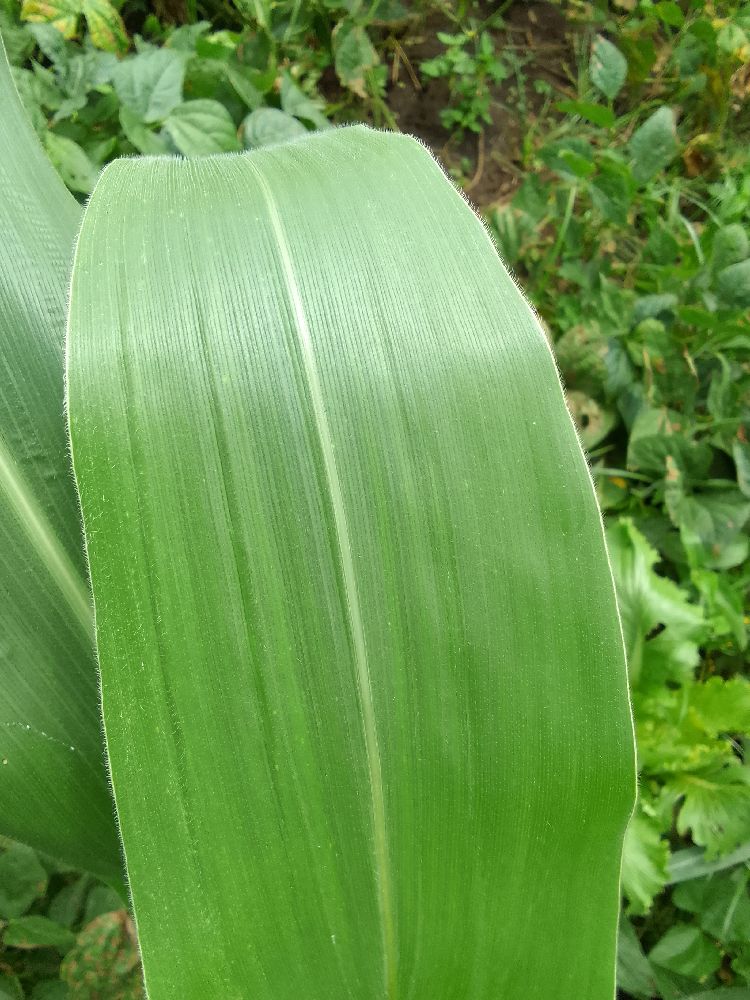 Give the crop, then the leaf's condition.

maize, healthy
